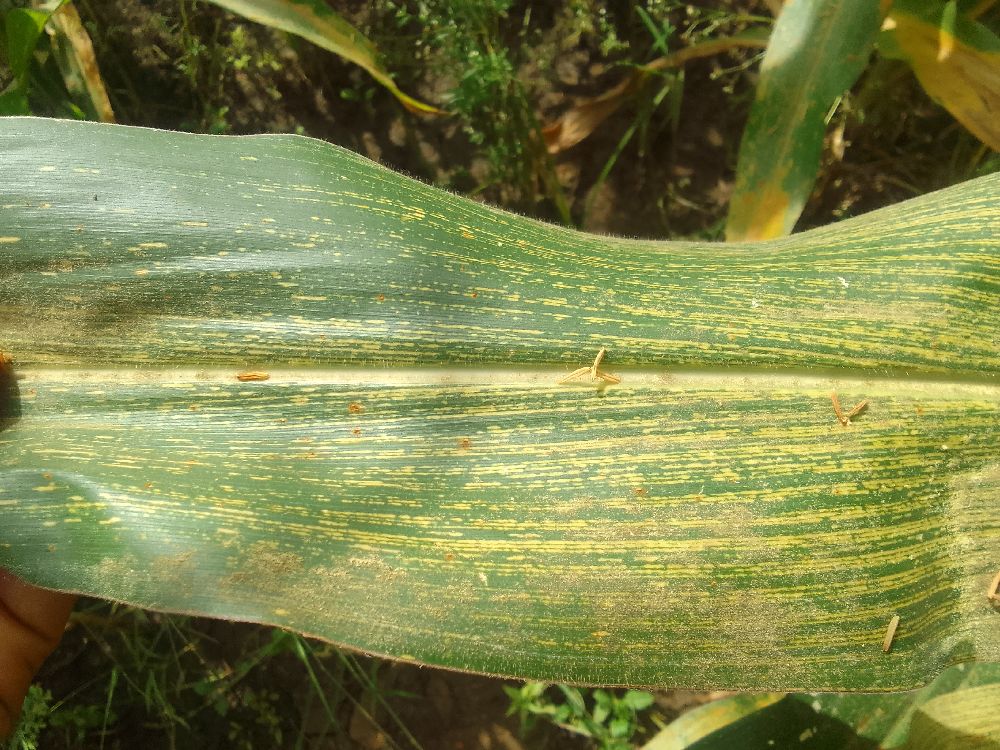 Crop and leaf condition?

maize, maize streak virus
